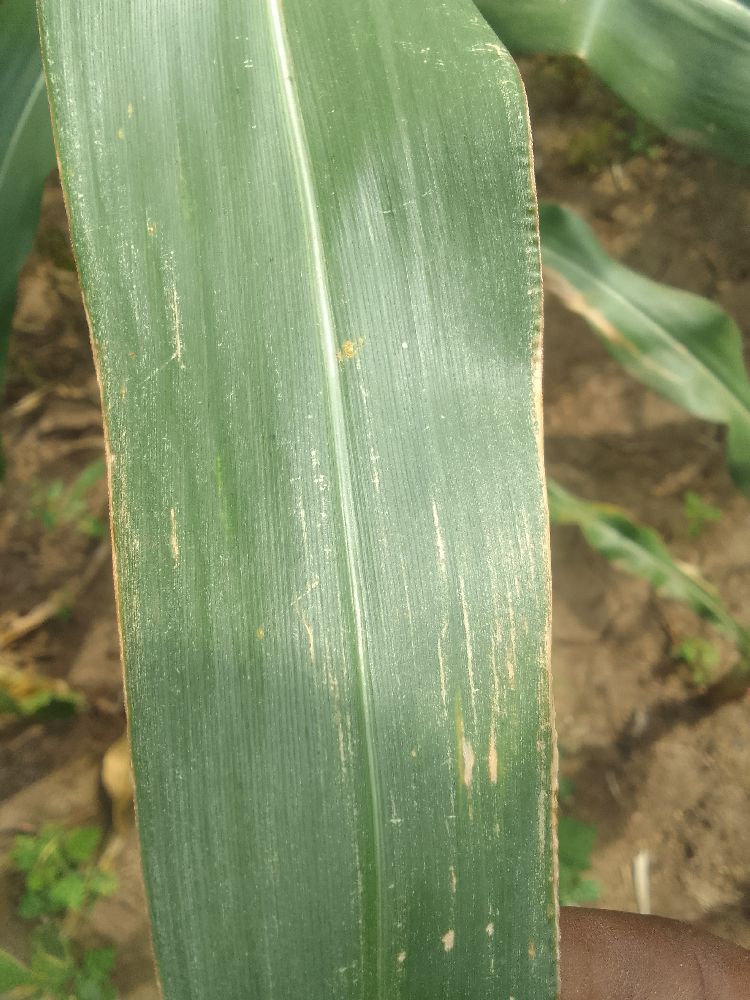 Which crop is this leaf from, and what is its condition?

maize, healthy
